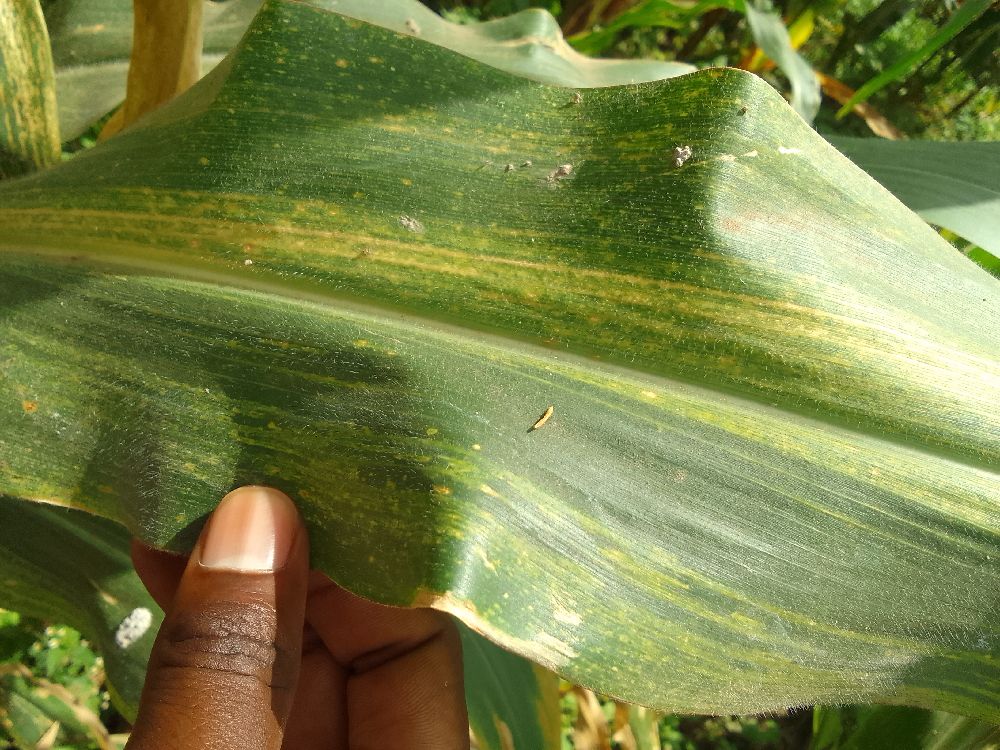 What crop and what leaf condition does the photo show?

maize, maize lethal necrosis
